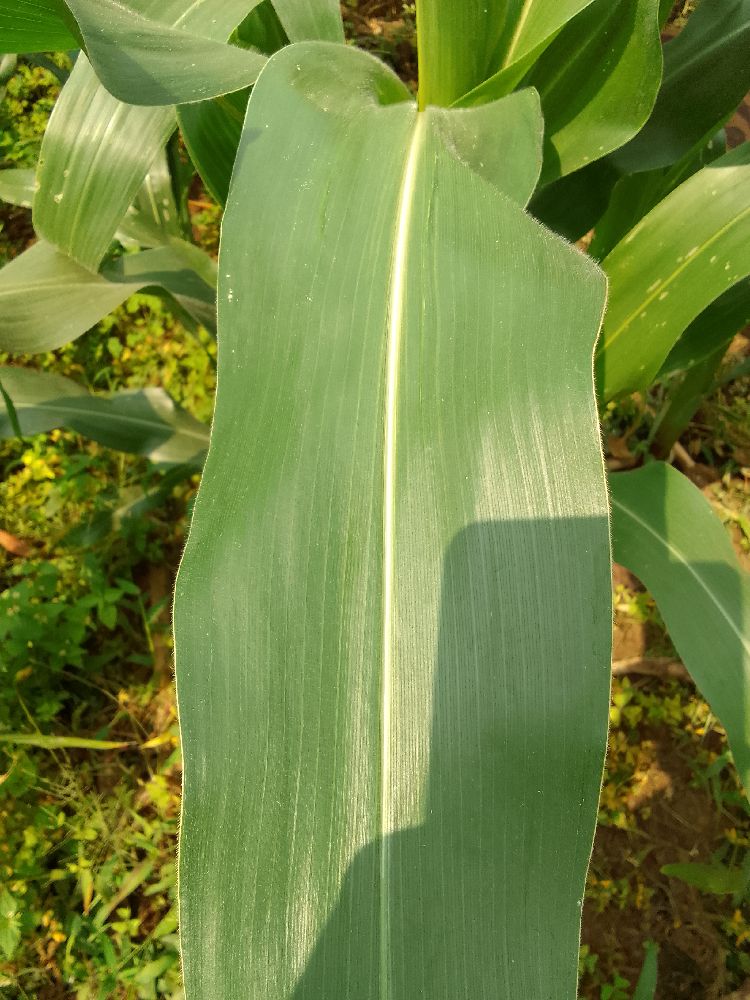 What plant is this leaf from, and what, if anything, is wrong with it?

maize, healthy
